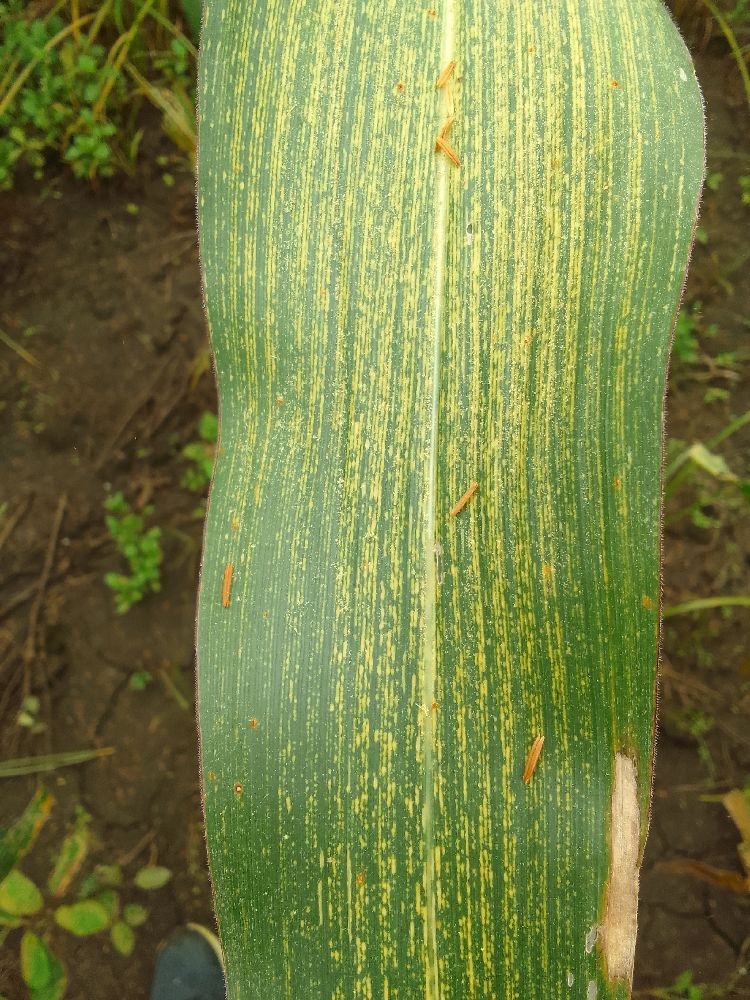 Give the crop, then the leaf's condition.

maize, maize streak virus
